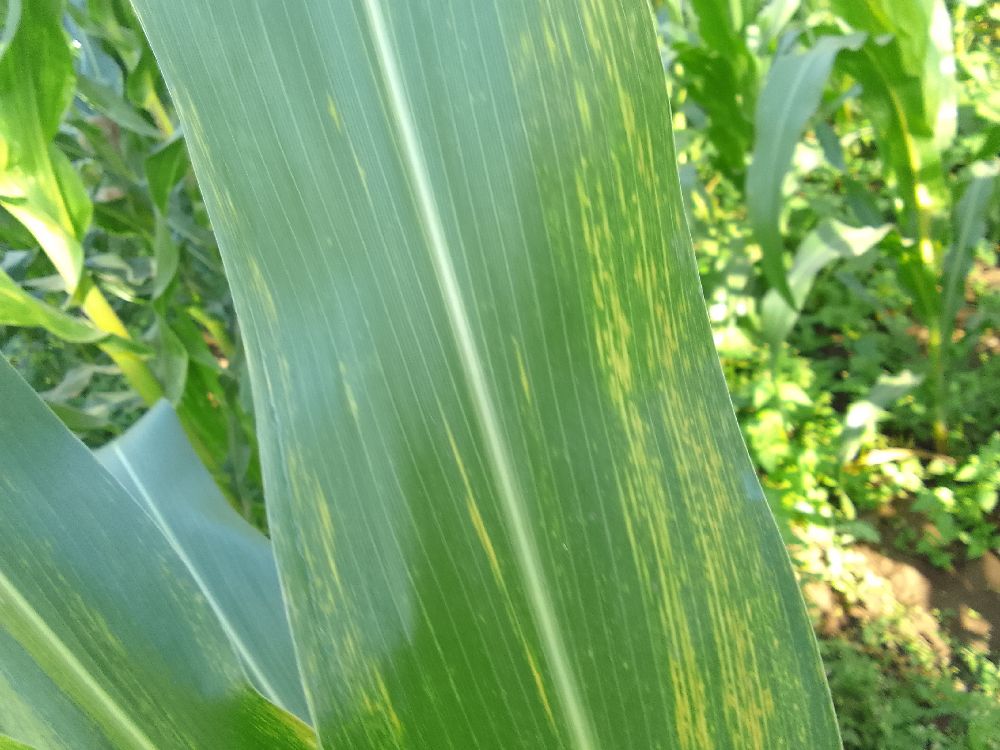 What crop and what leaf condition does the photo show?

maize, maize lethal necrosis
